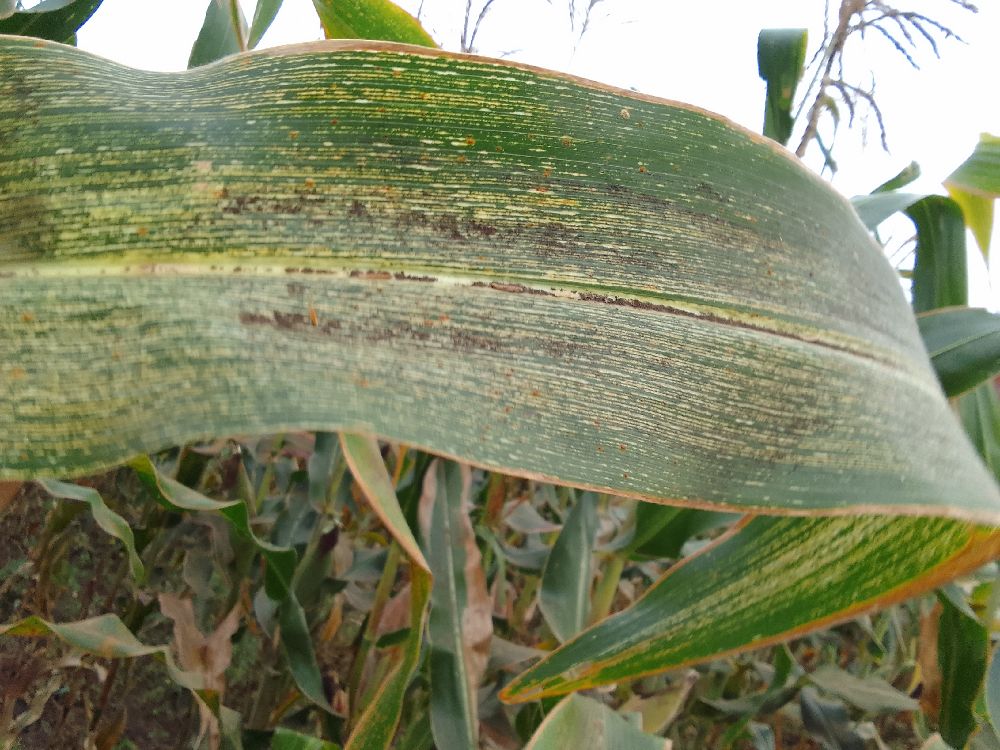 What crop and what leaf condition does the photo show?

maize, maize streak virus
